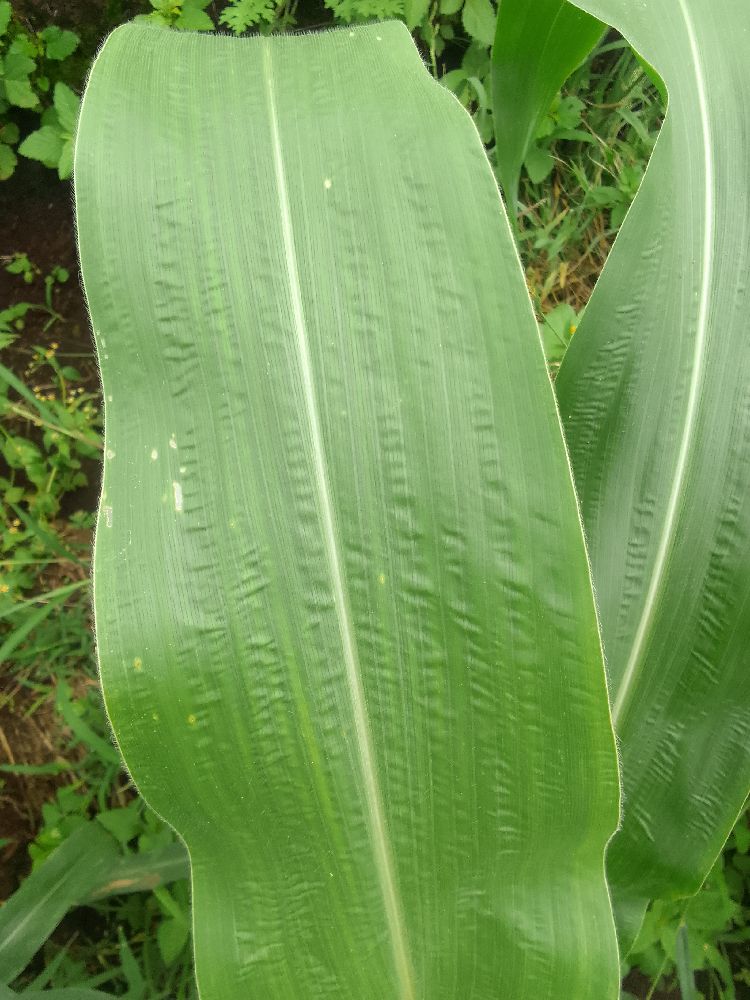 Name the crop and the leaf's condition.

maize, healthy
